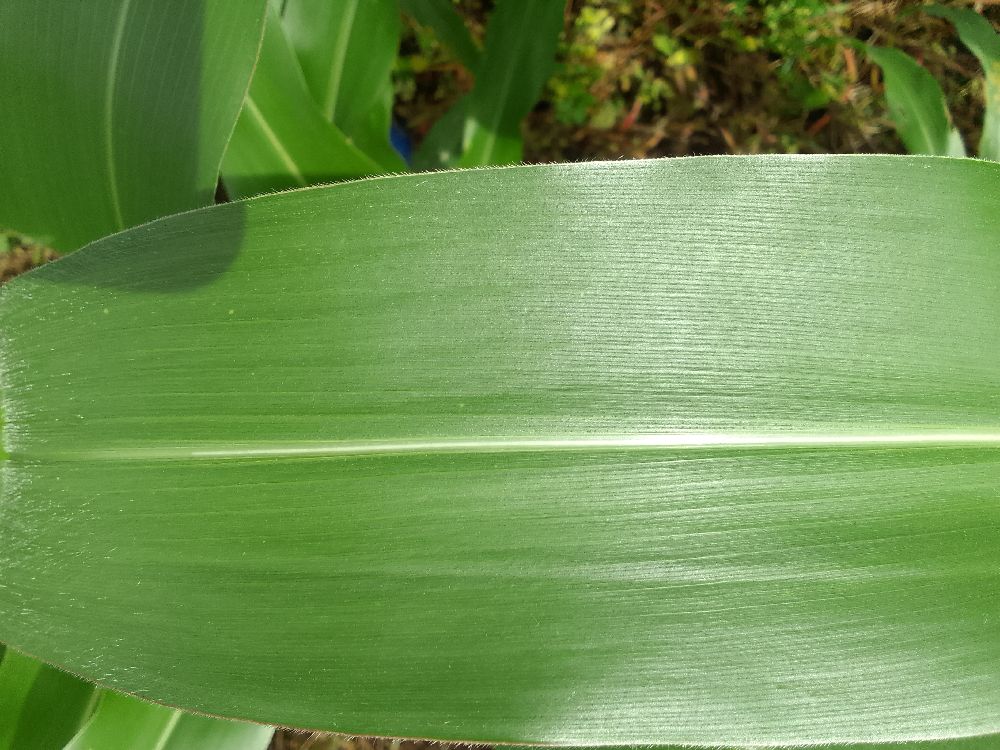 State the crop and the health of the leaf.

maize, healthy
